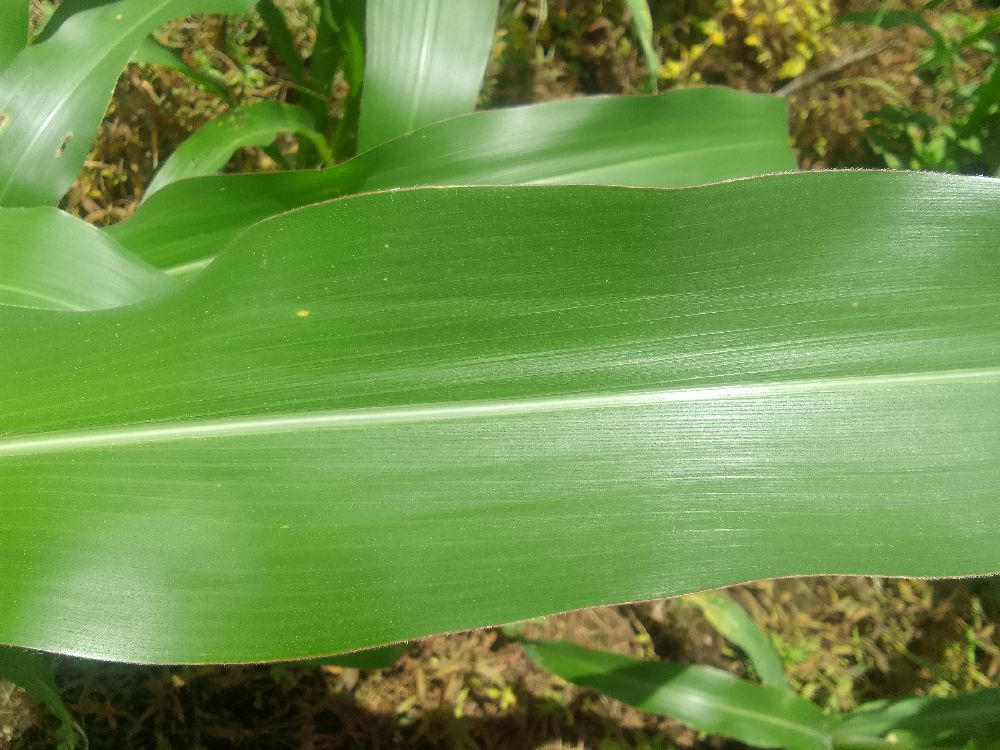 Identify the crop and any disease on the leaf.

maize, healthy
